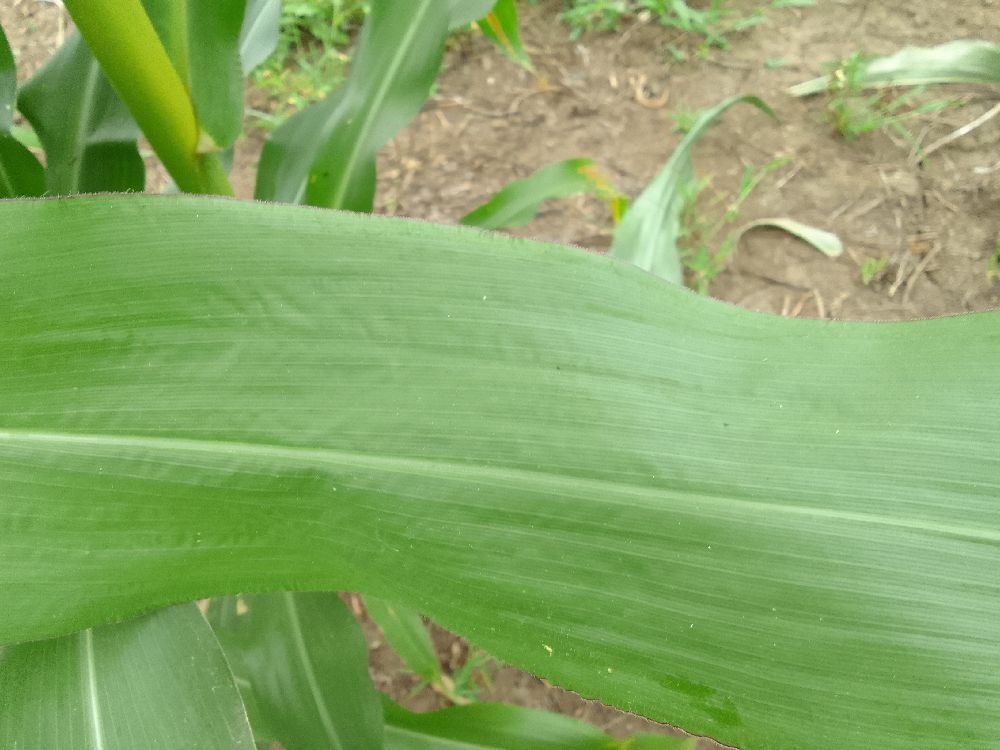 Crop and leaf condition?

maize, healthy
